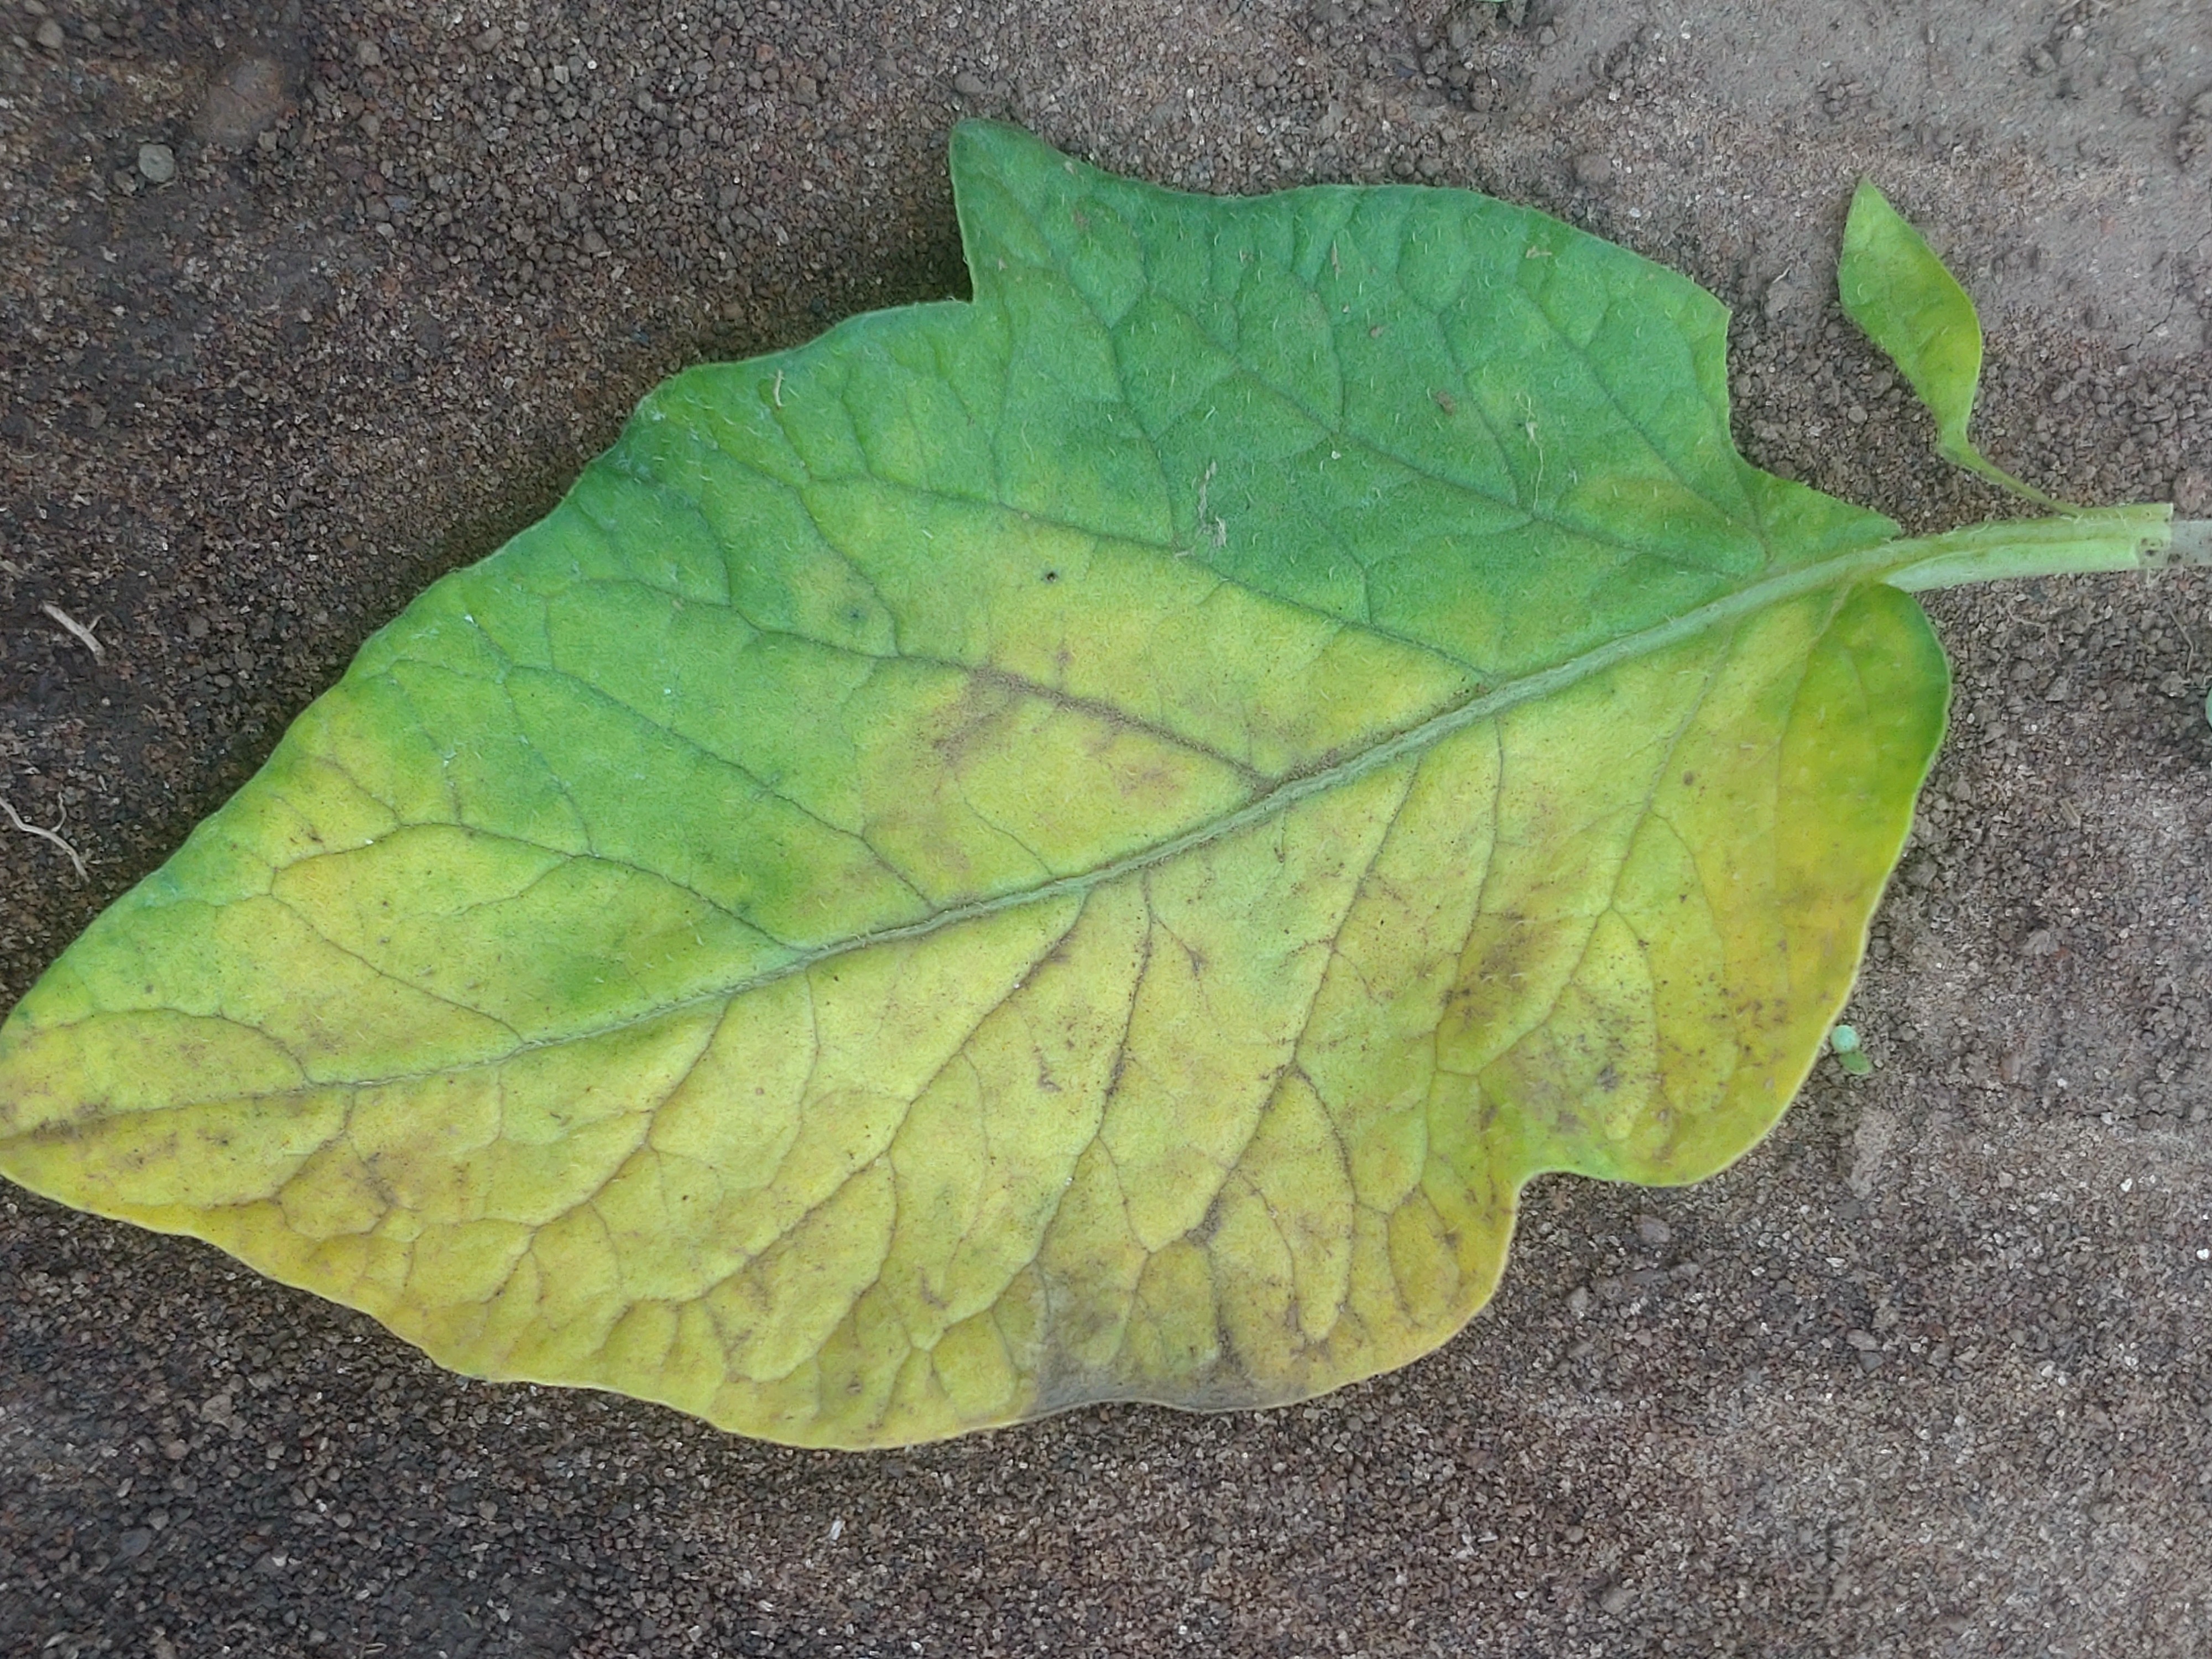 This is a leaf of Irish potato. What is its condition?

late blight
